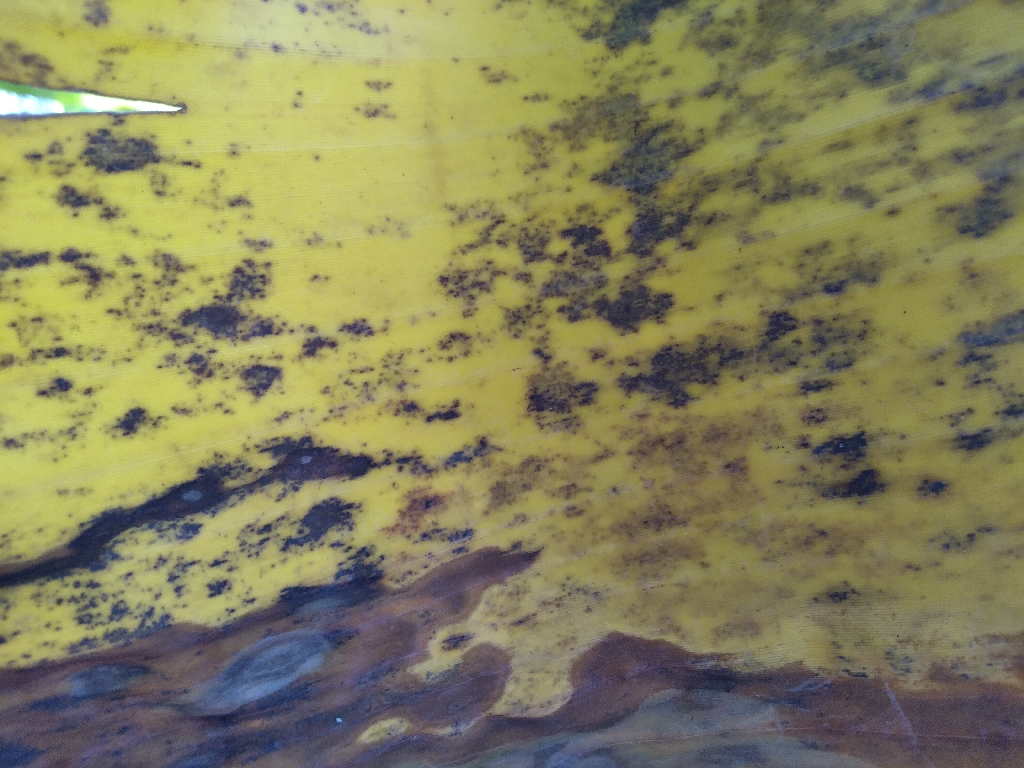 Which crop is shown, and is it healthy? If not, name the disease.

banana, black sigatoka
